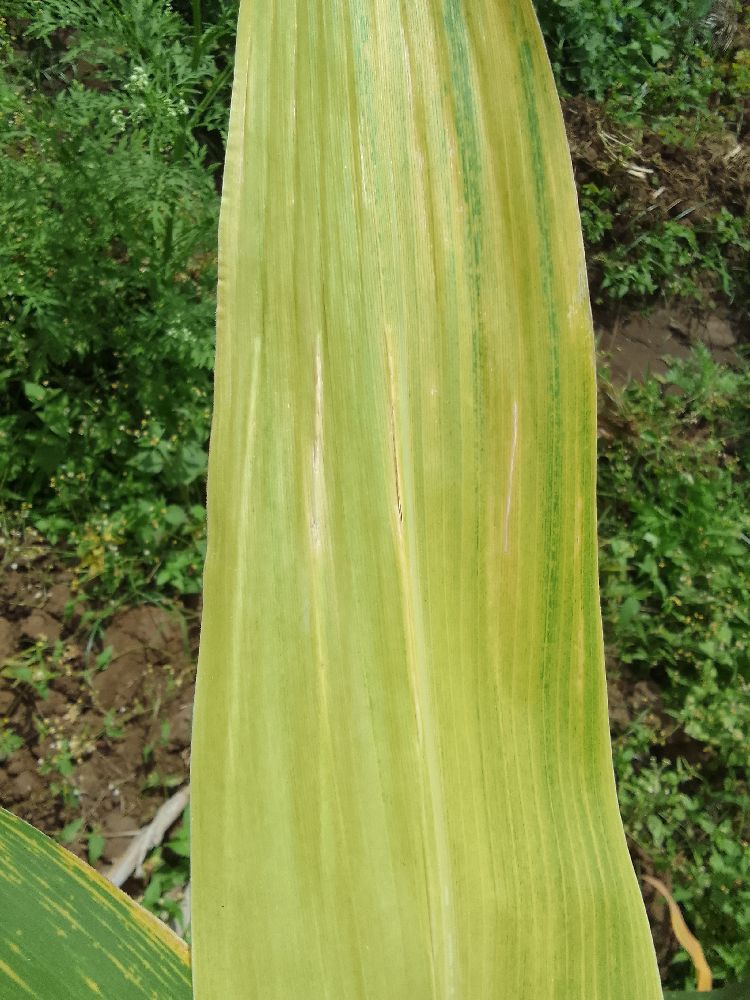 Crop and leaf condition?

maize, maize lethal necrosis
